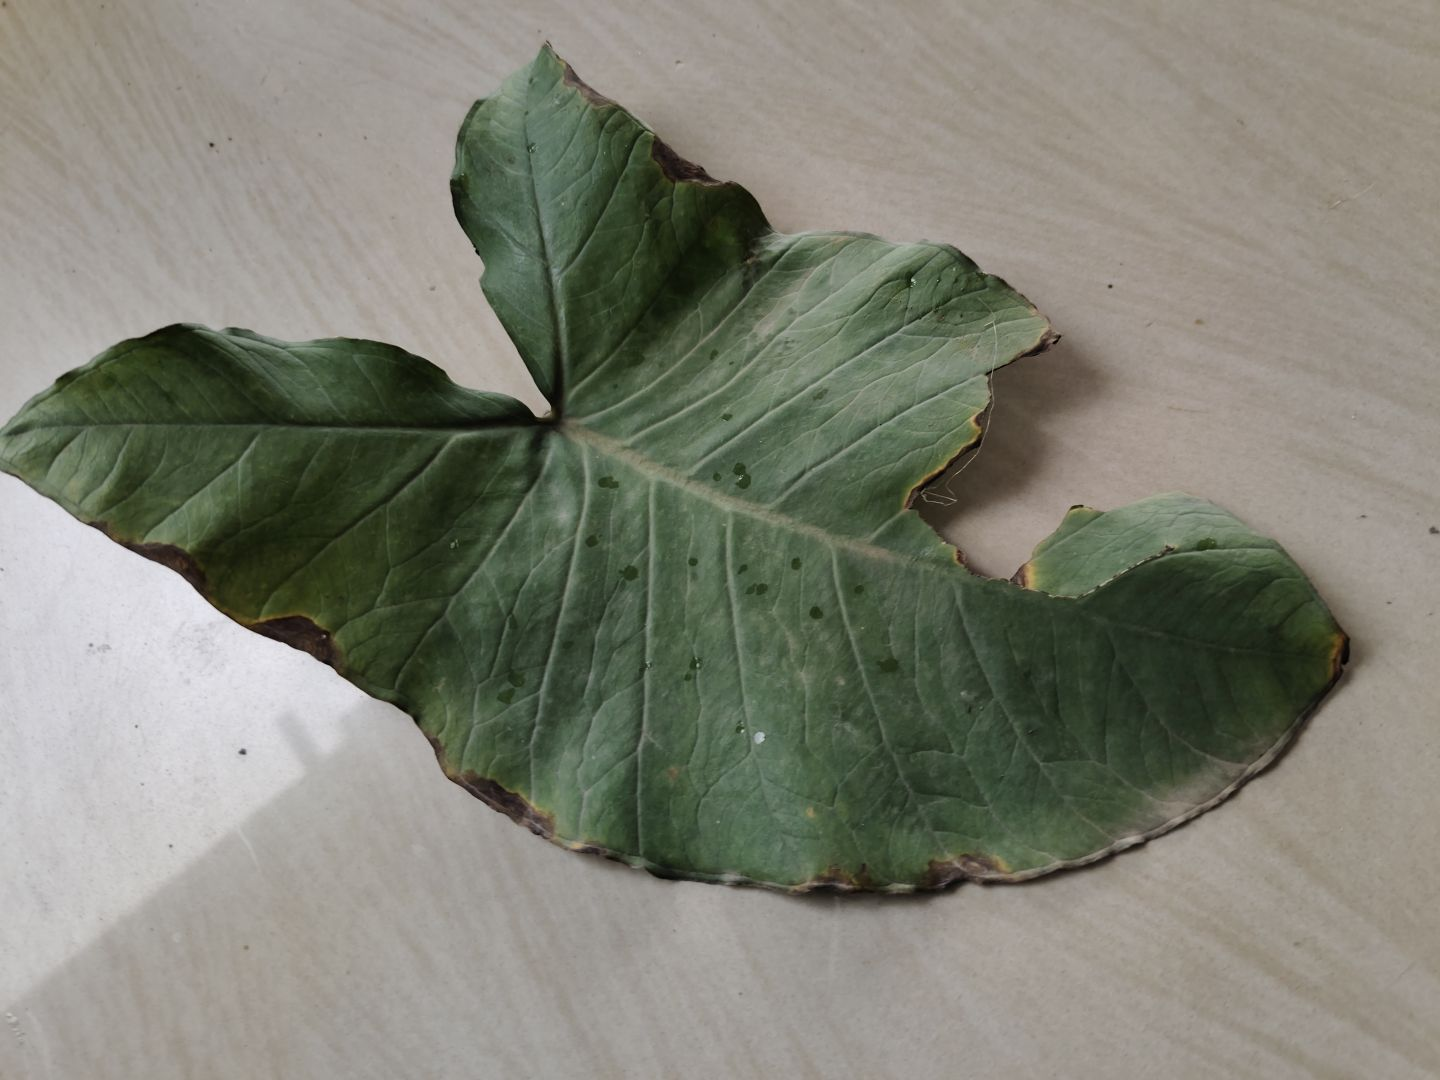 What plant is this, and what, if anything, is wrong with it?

taro, leaf blight
